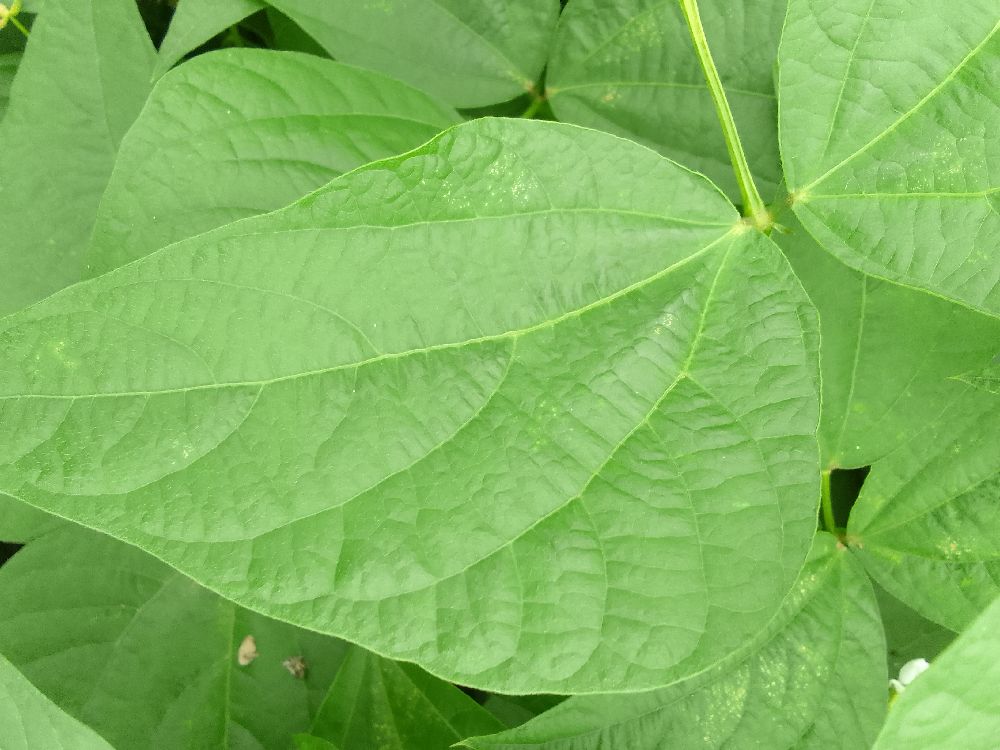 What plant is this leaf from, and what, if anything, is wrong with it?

common bean, healthy
